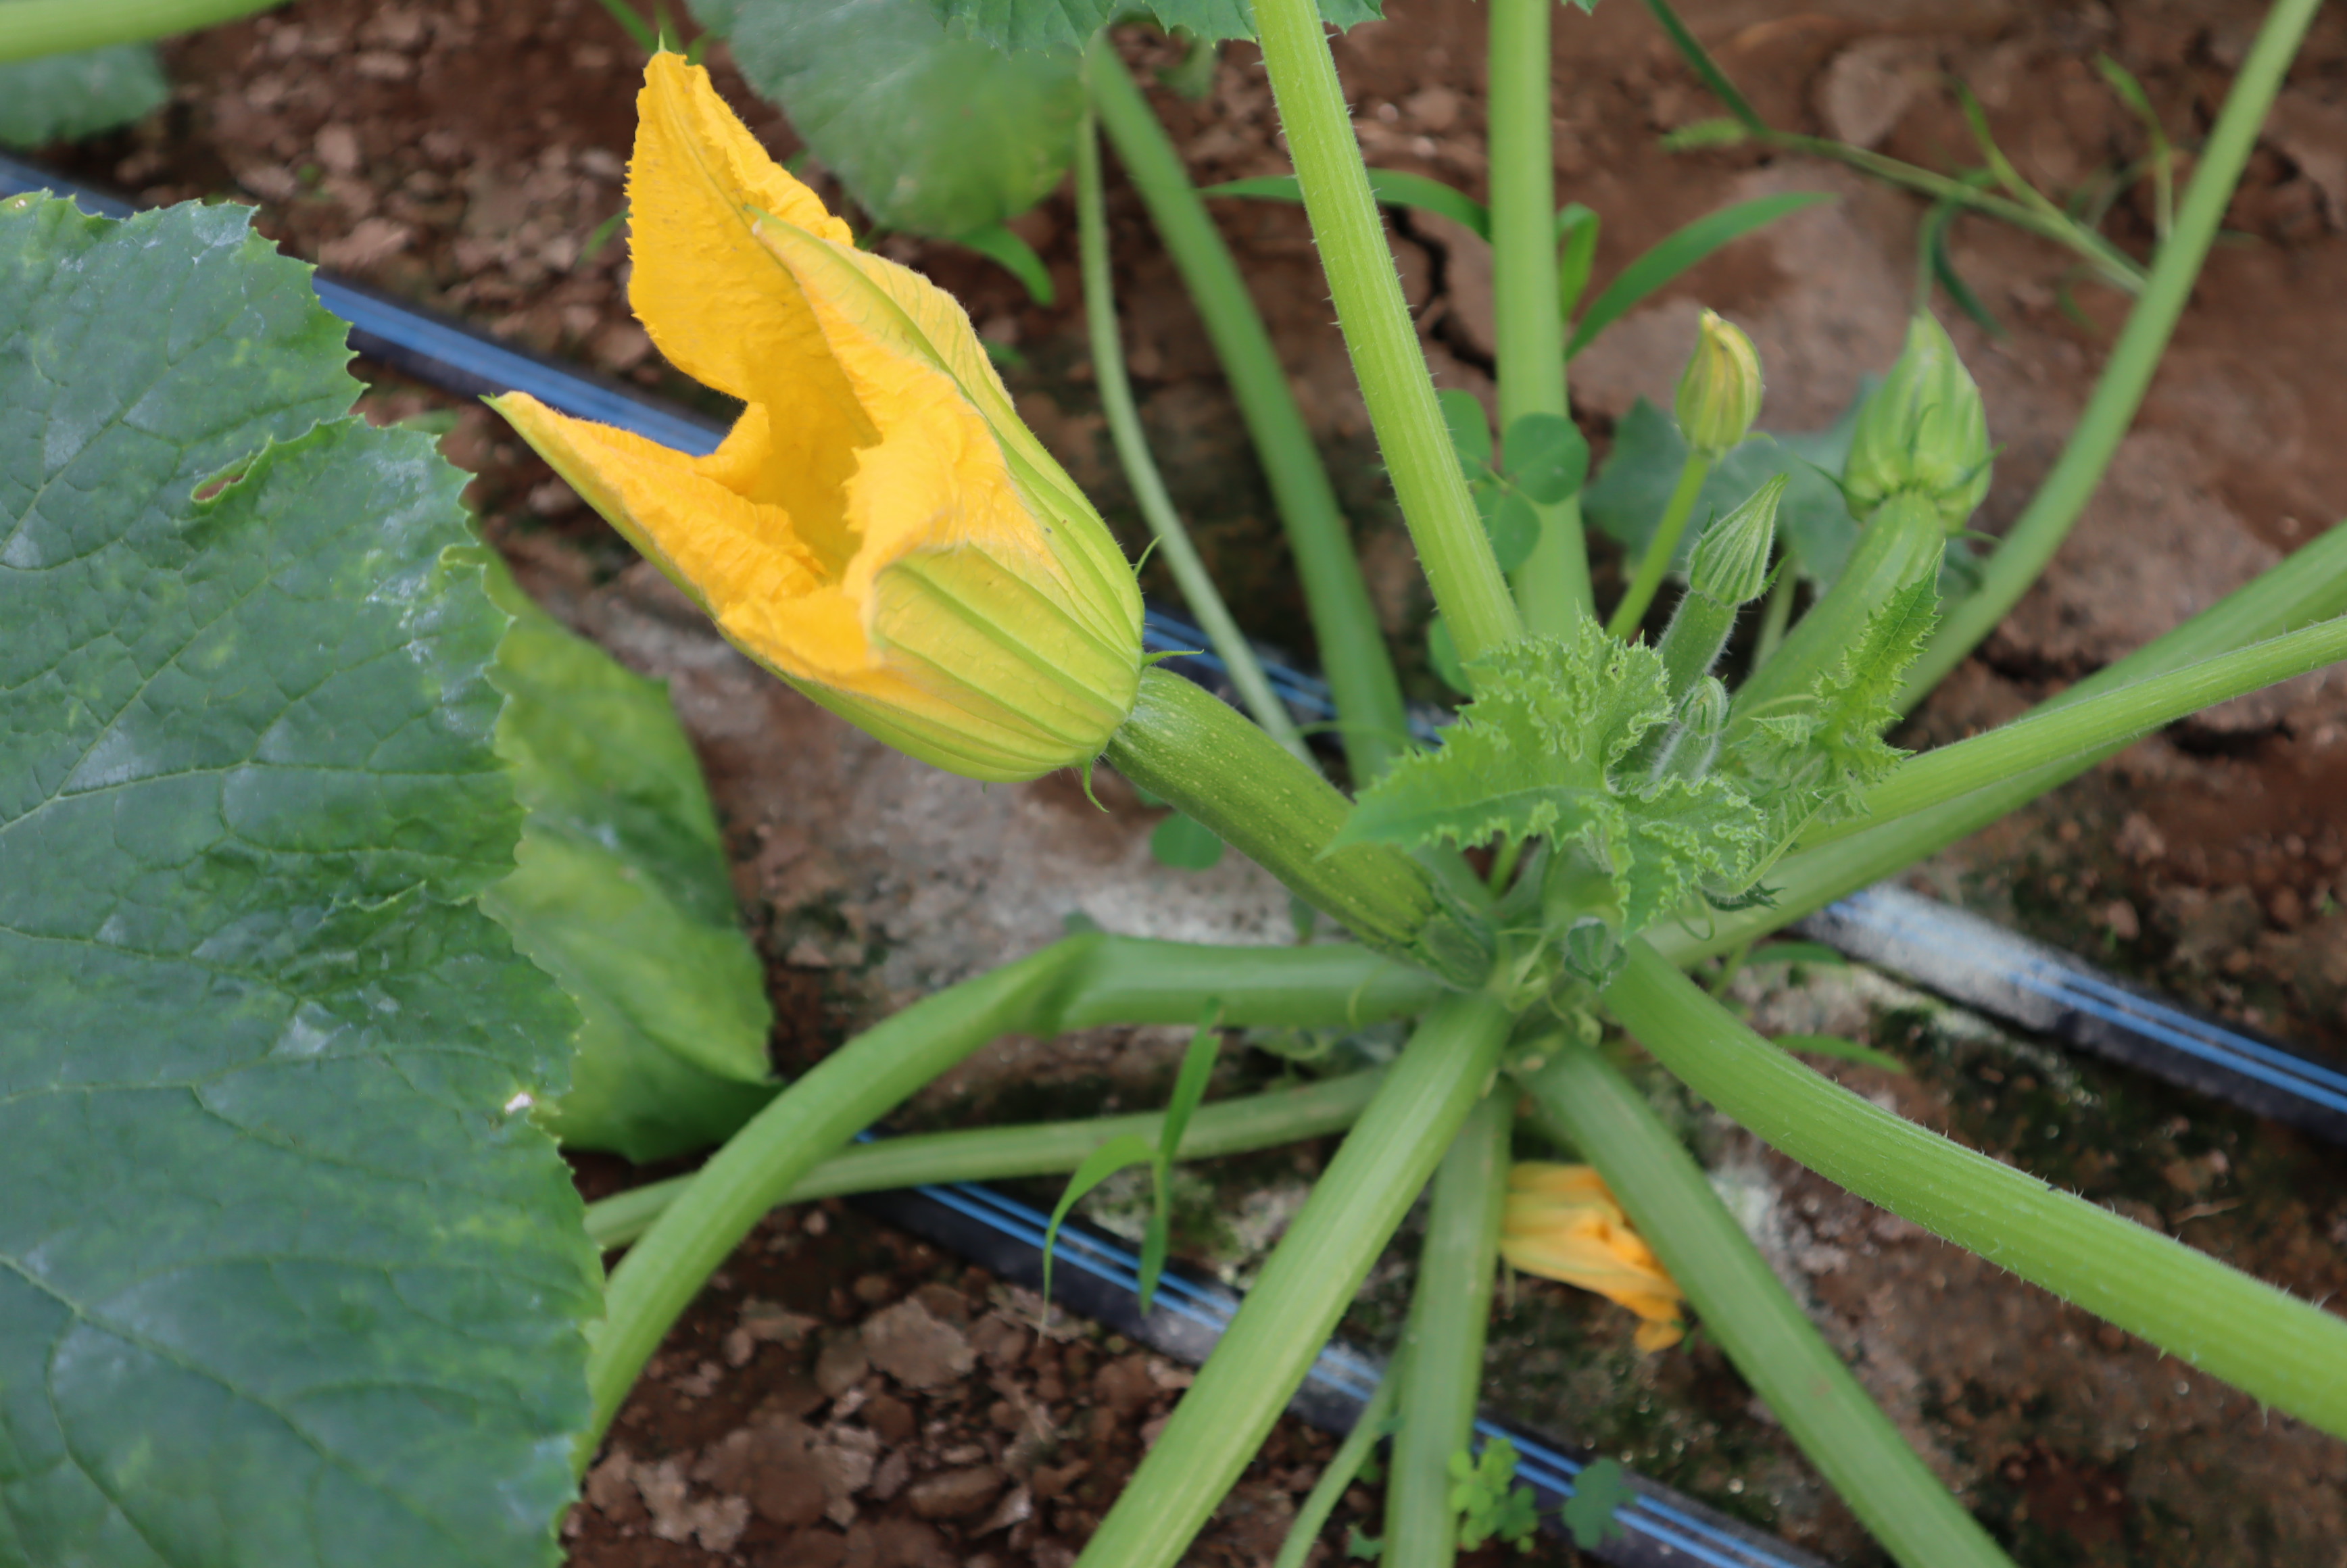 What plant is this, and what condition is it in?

zucchini, healthy
